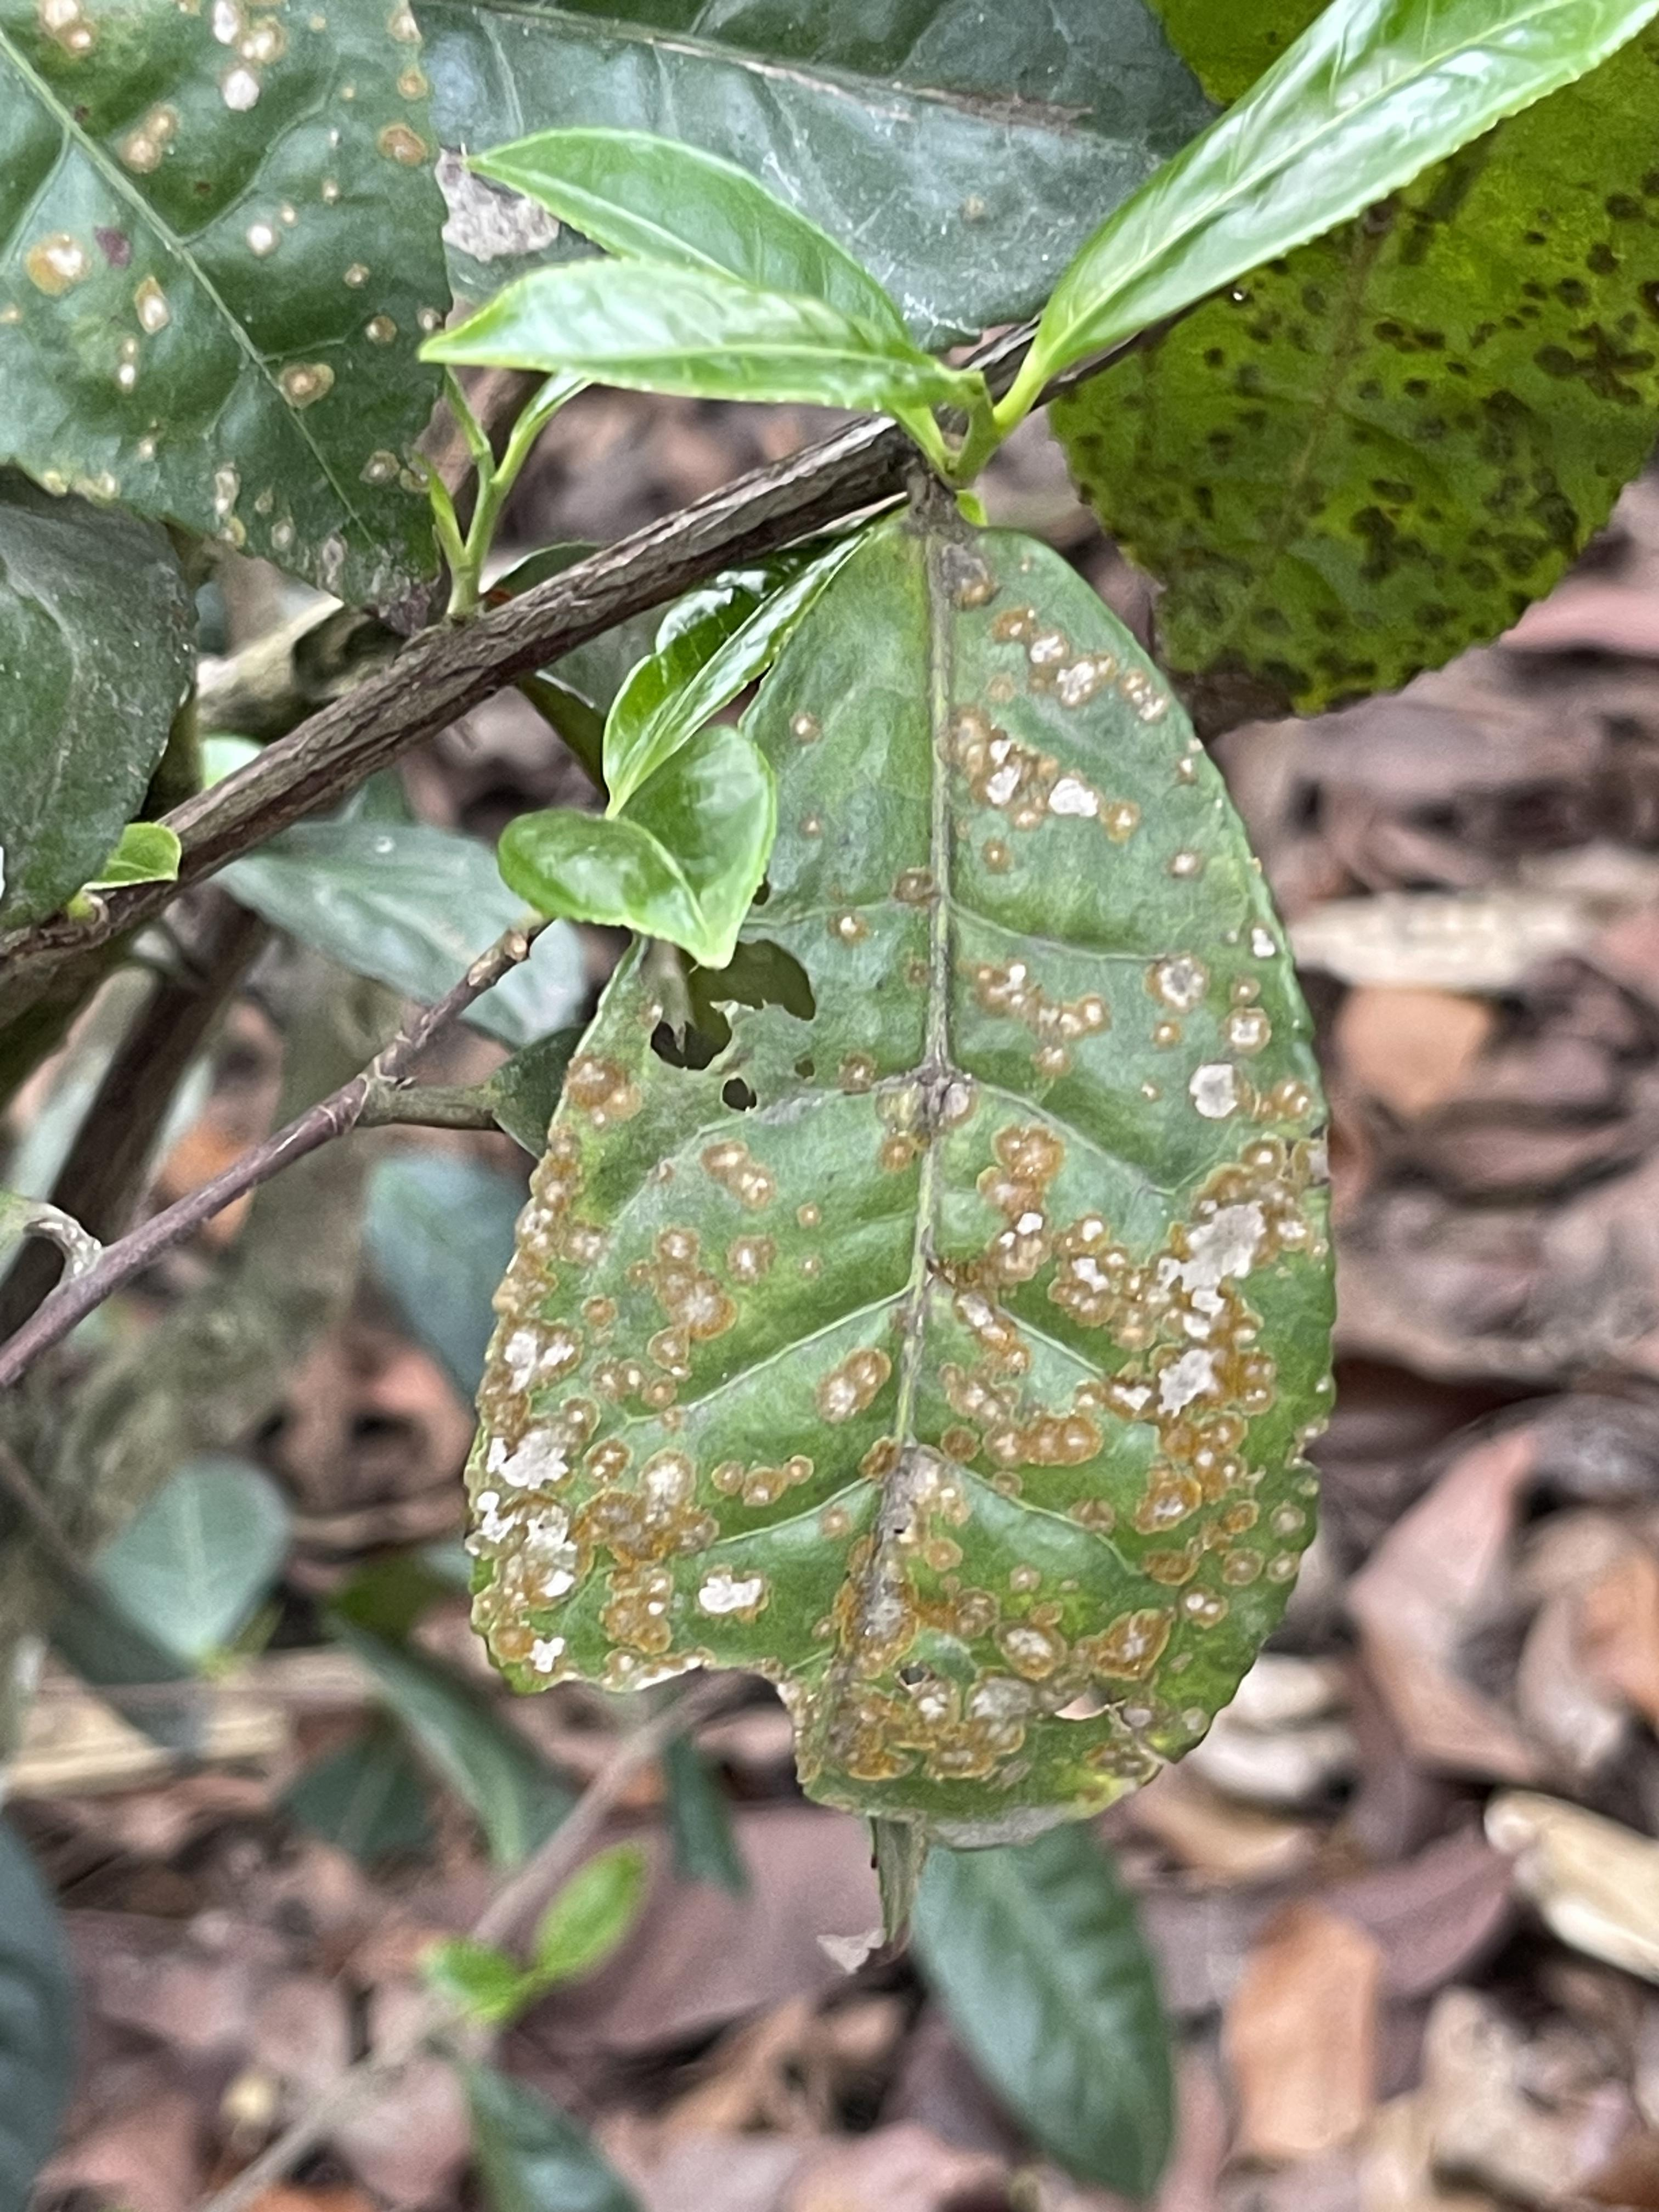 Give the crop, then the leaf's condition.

tea, red rust
